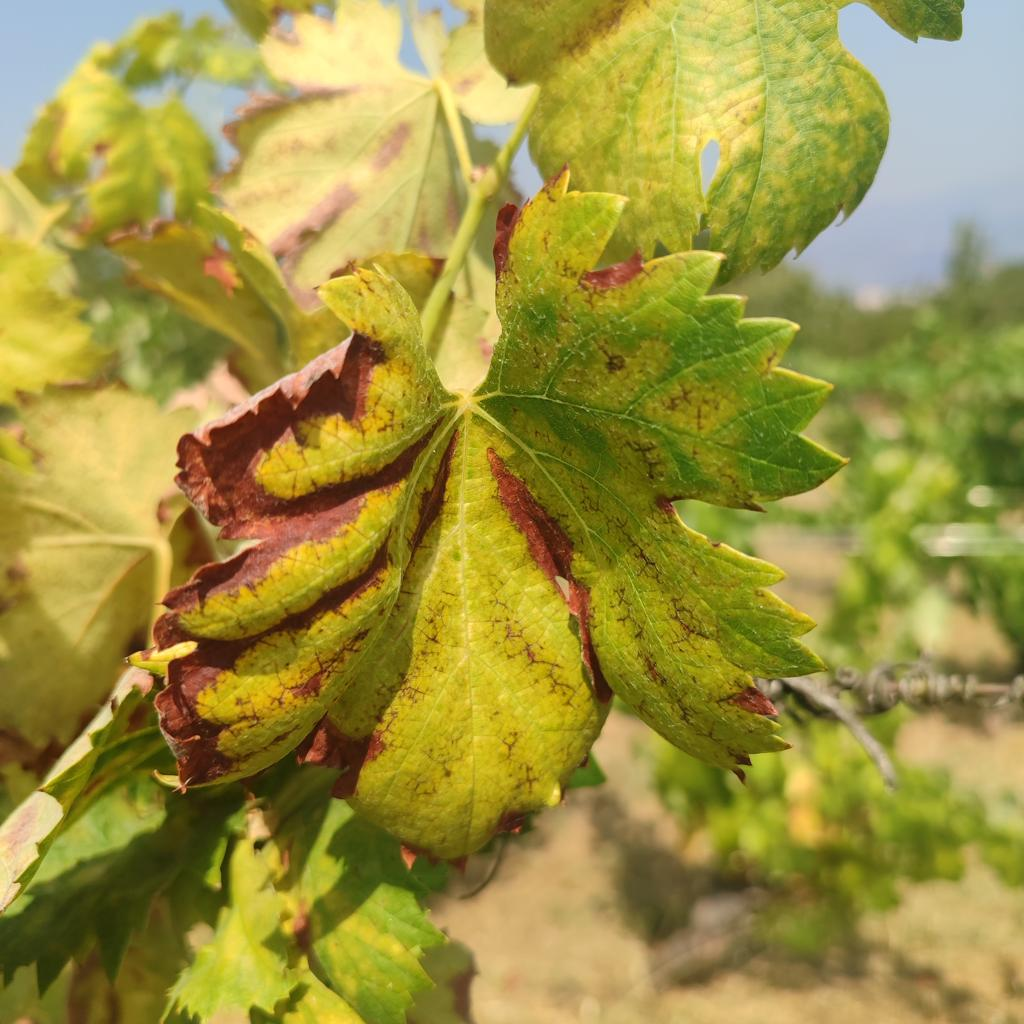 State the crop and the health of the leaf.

grapevine, esca complex
